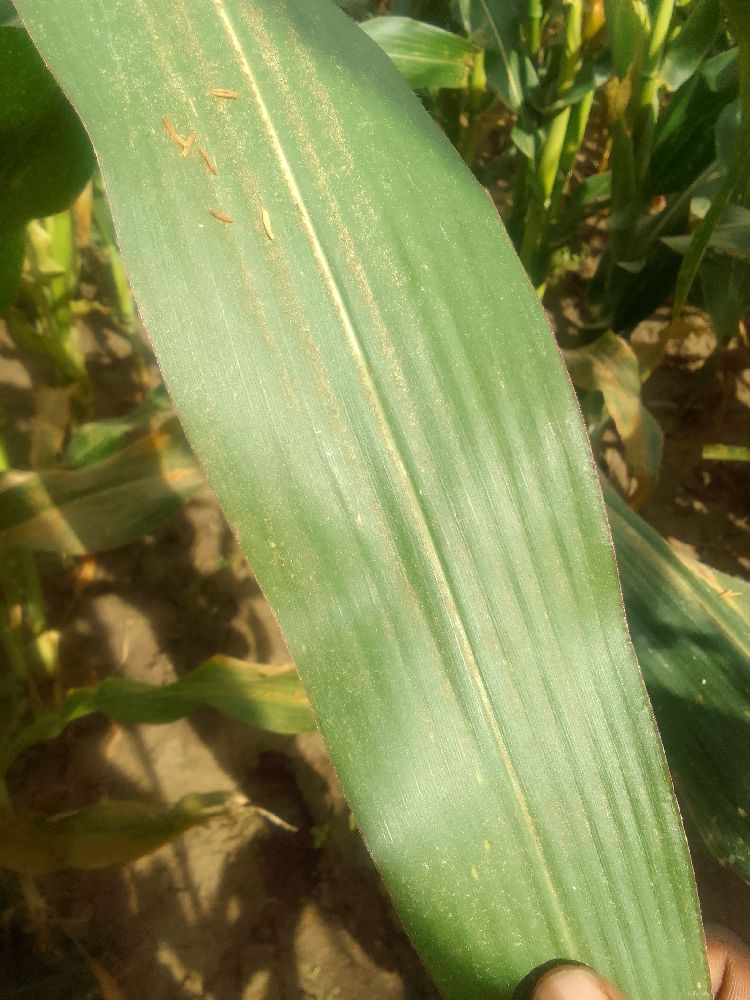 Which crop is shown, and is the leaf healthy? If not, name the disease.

maize, healthy
